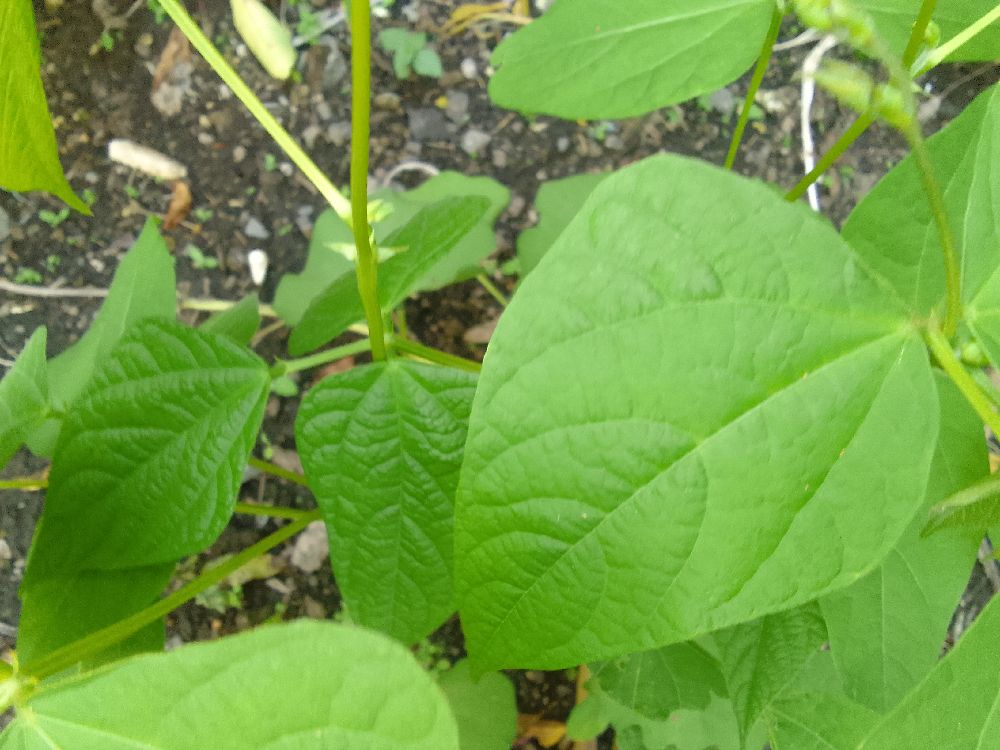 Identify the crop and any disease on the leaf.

common bean, healthy
